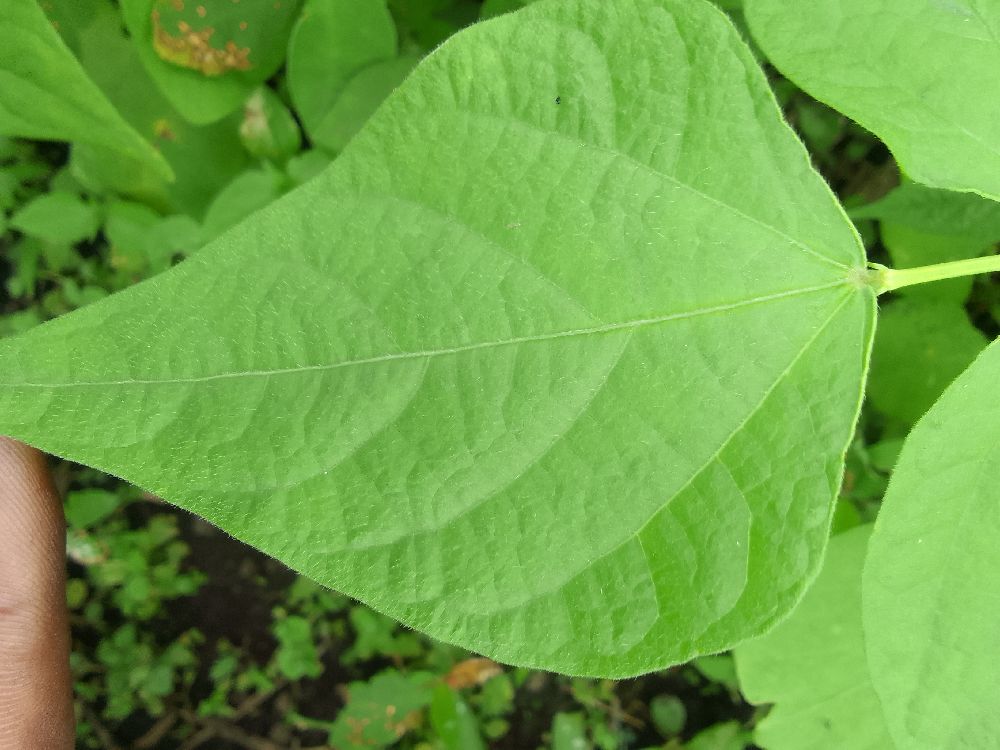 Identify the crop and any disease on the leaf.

common bean, healthy
